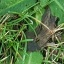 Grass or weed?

structured weed
